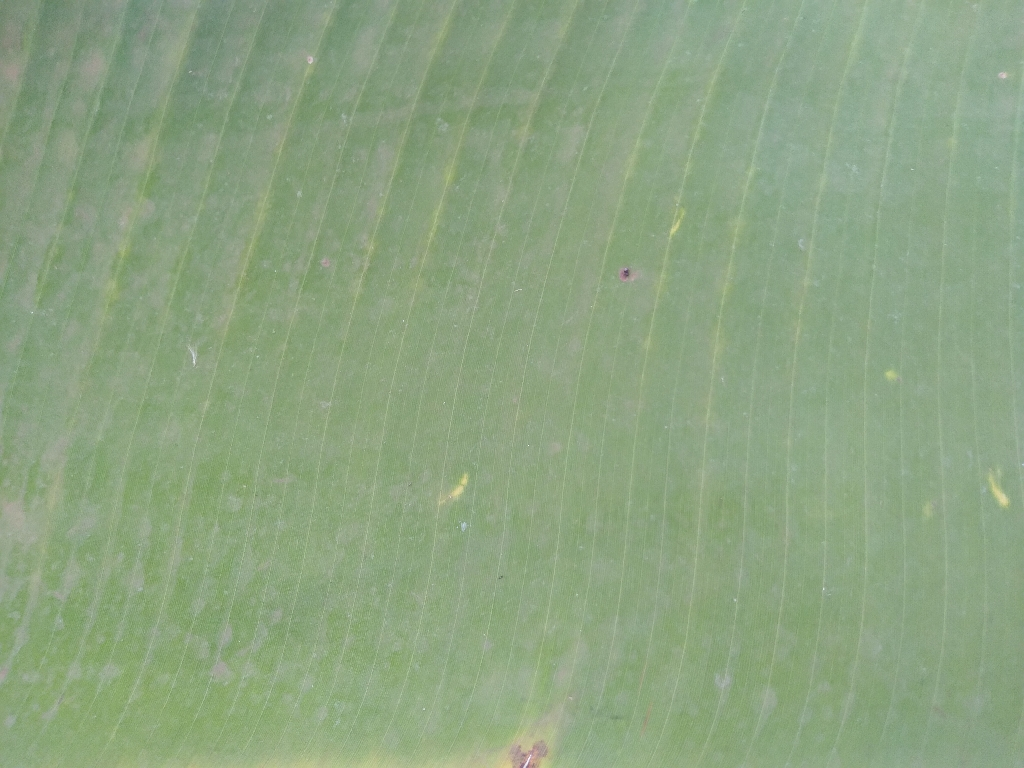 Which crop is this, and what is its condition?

banana, healthy
